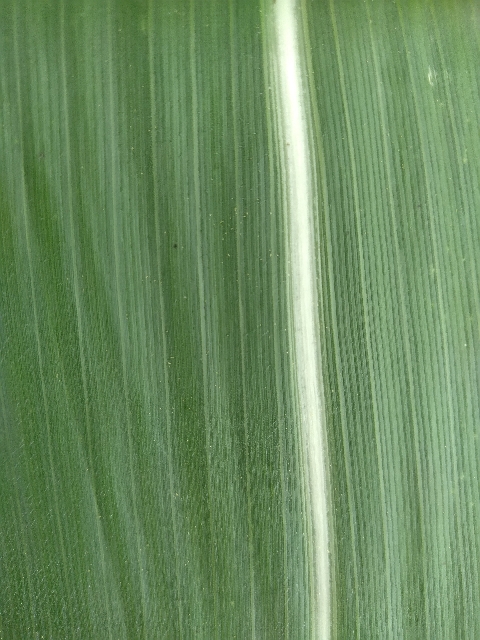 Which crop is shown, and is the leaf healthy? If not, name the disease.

maize, healthy
